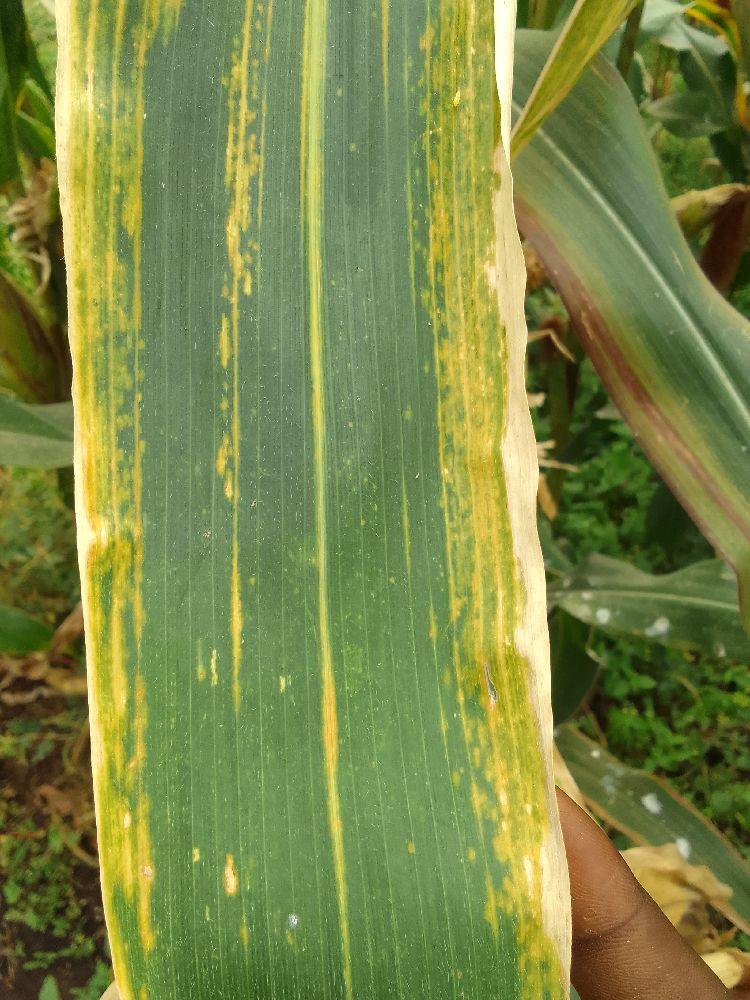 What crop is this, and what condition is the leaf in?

maize, maize lethal necrosis
